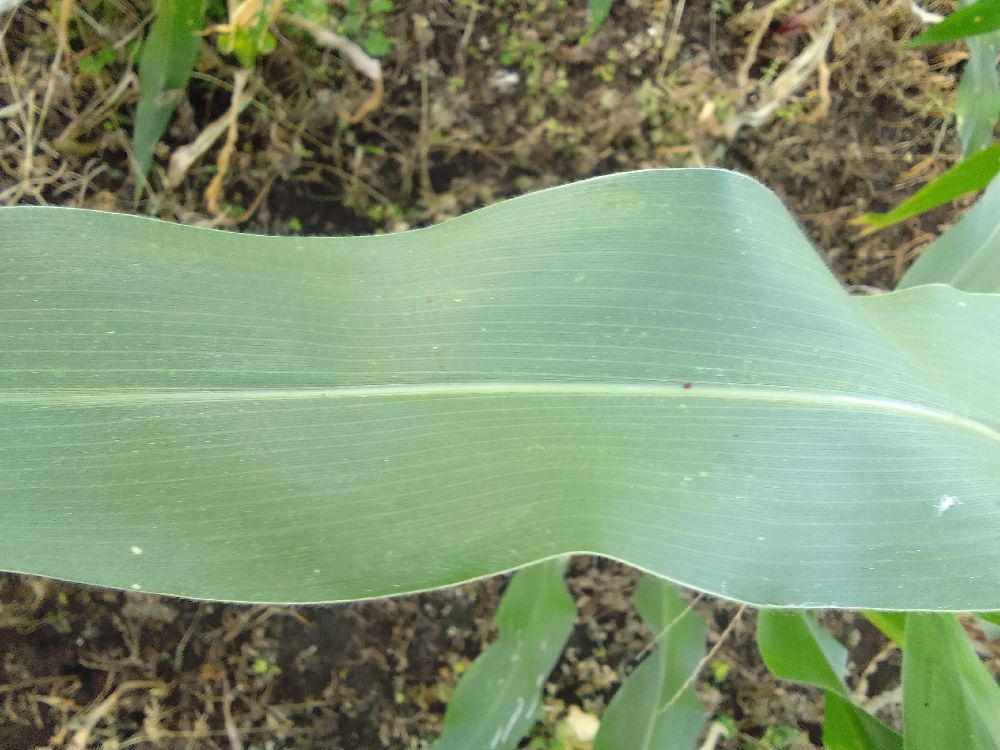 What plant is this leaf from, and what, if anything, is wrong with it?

maize, healthy
